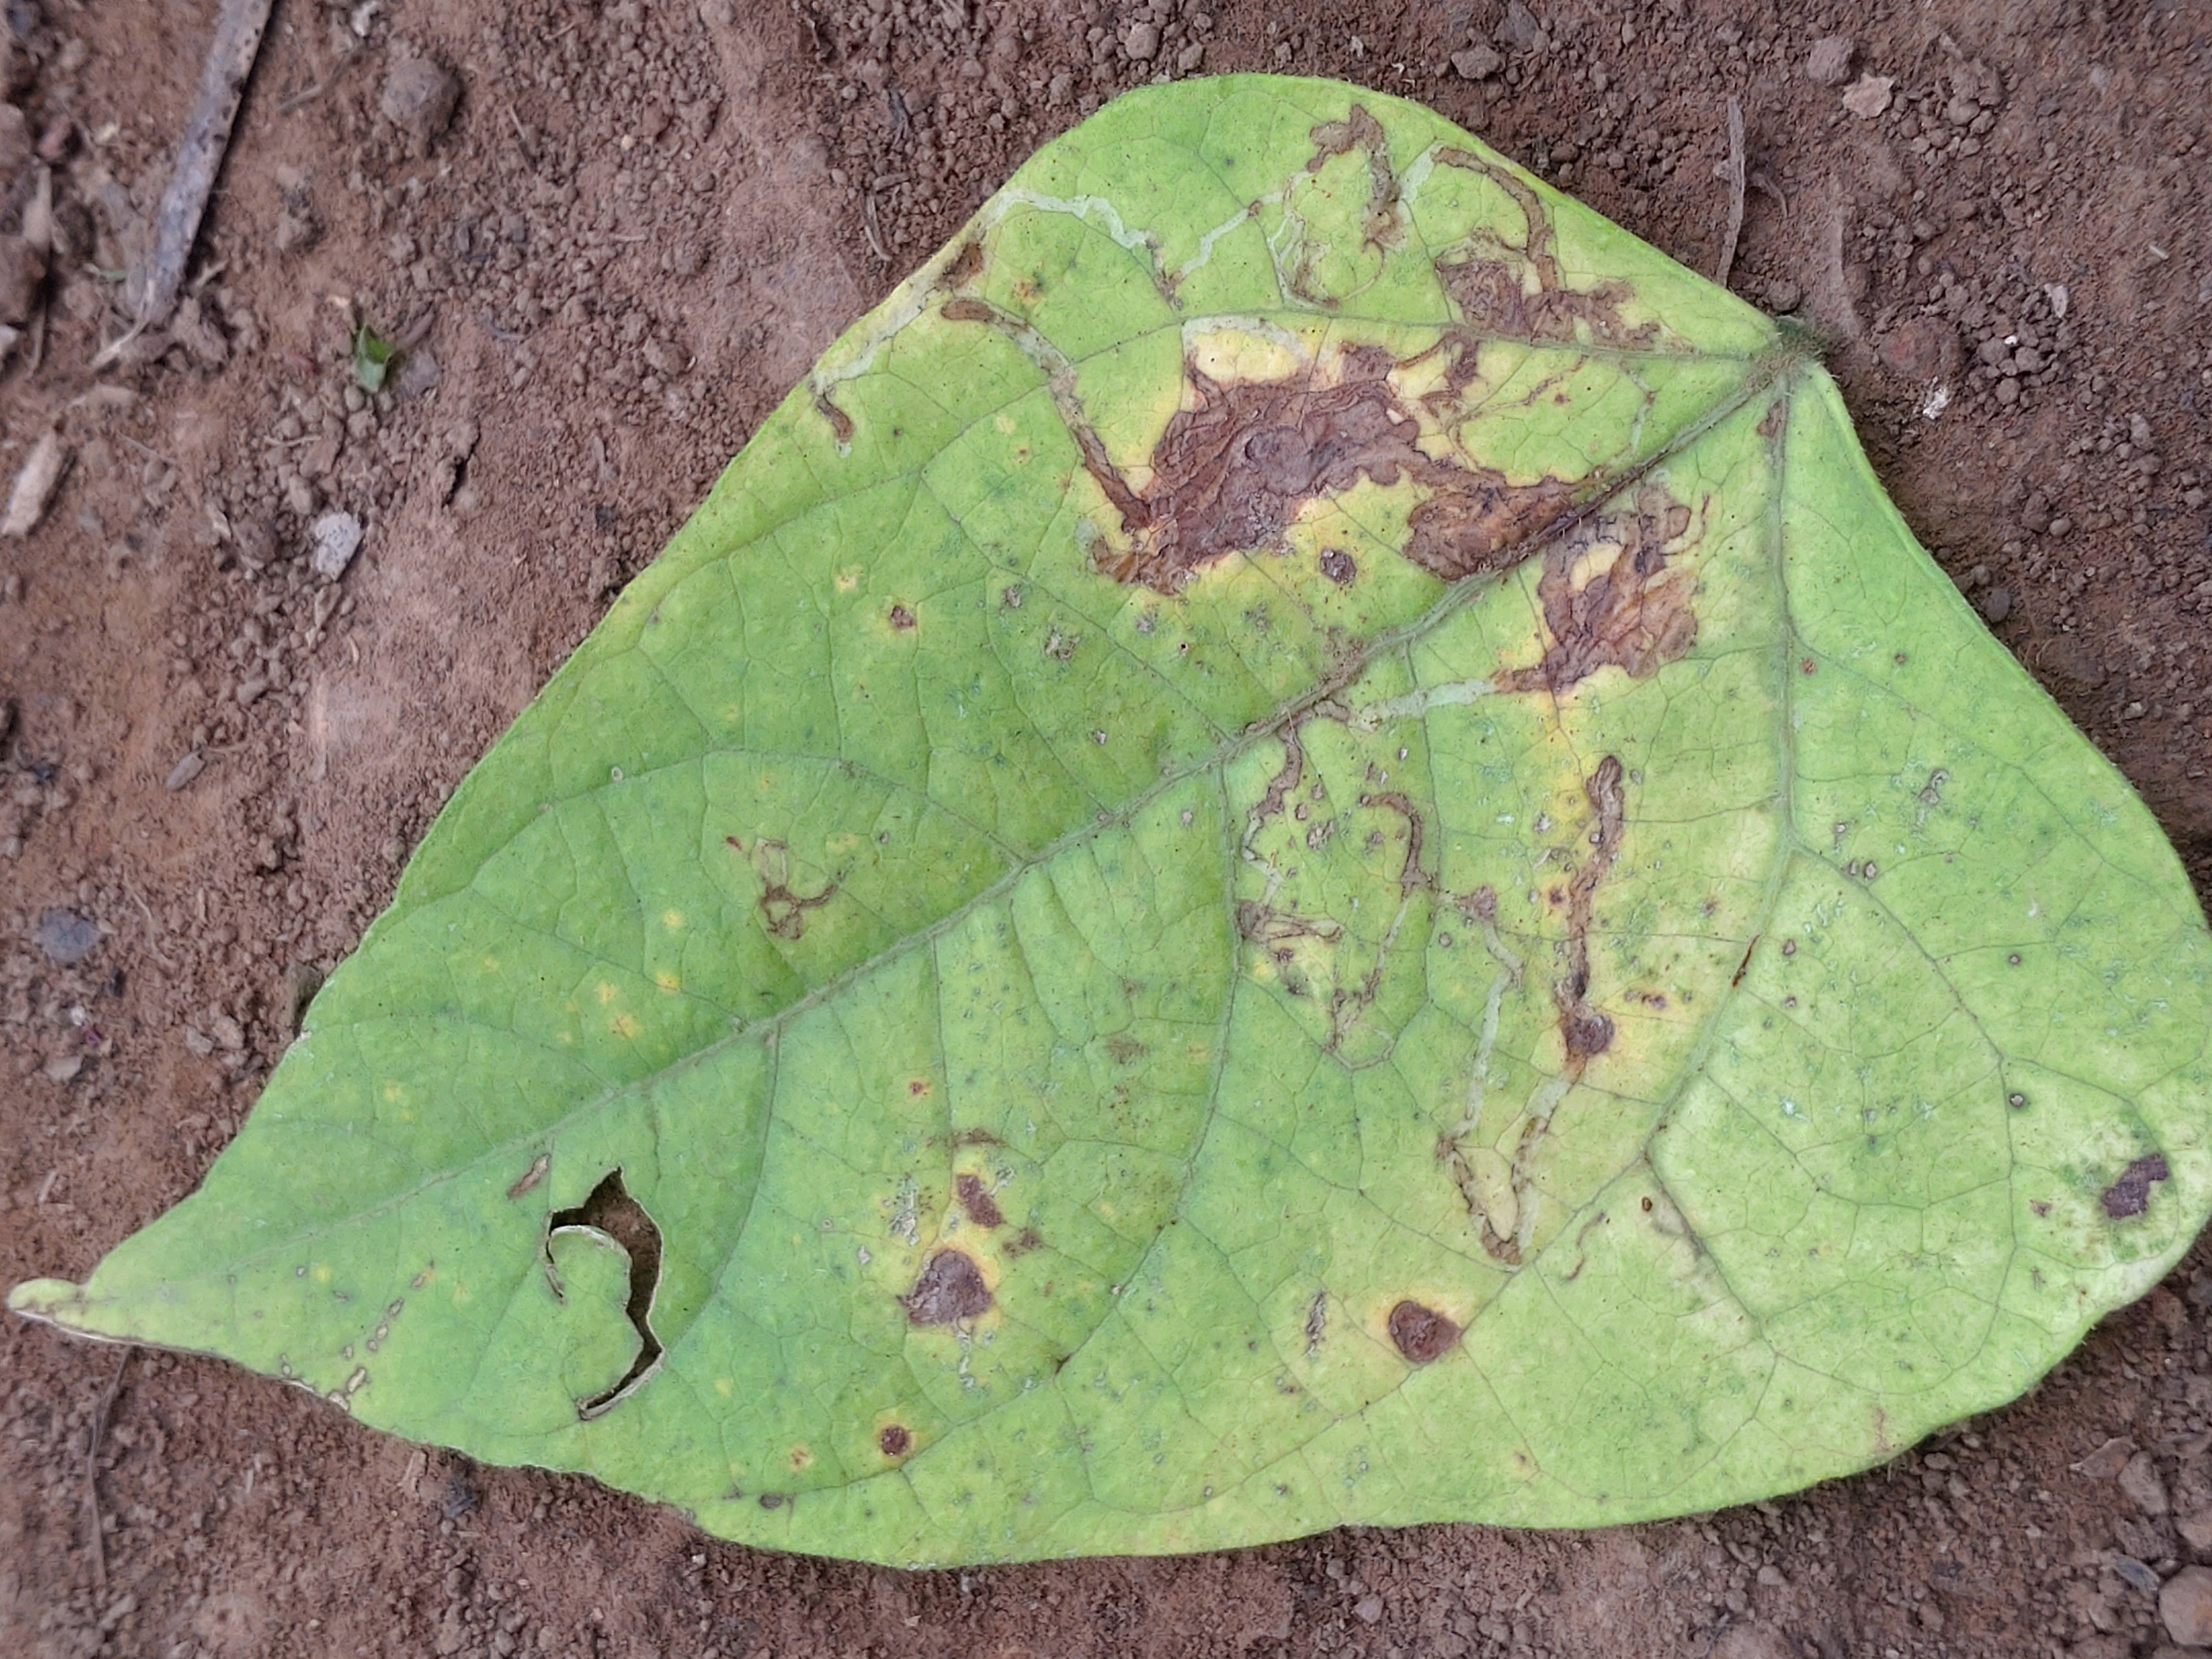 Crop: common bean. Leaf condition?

anthracnose
